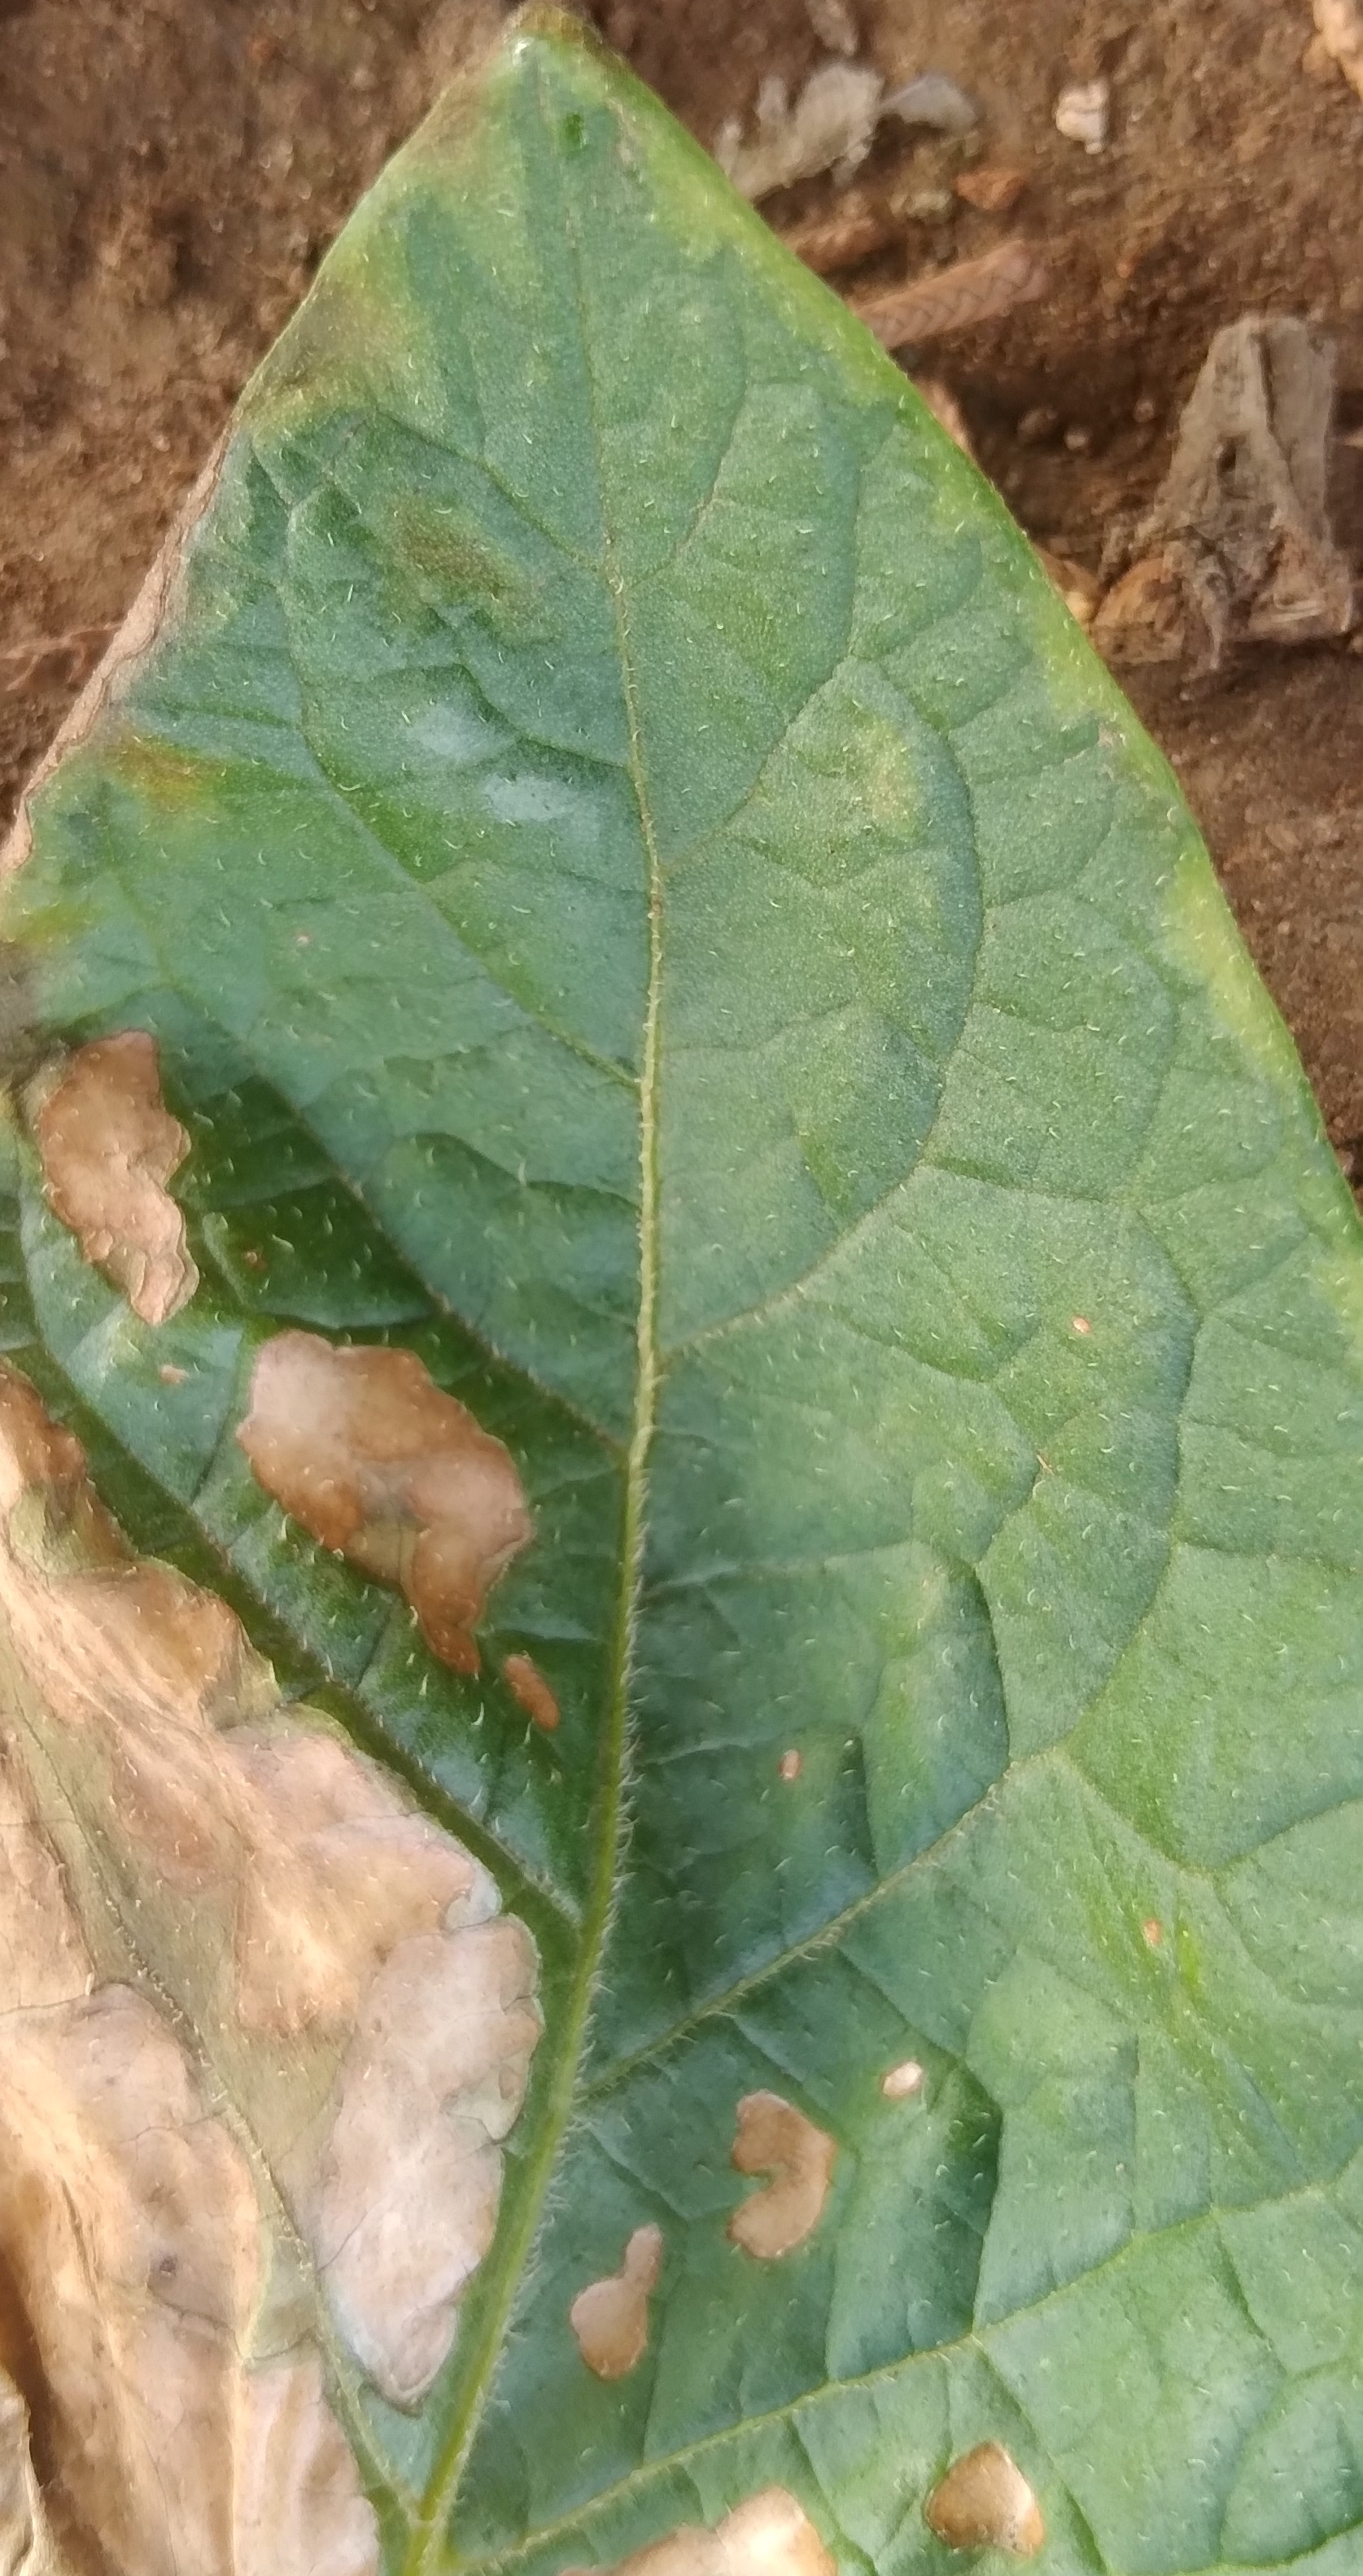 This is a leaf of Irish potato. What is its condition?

early blight
